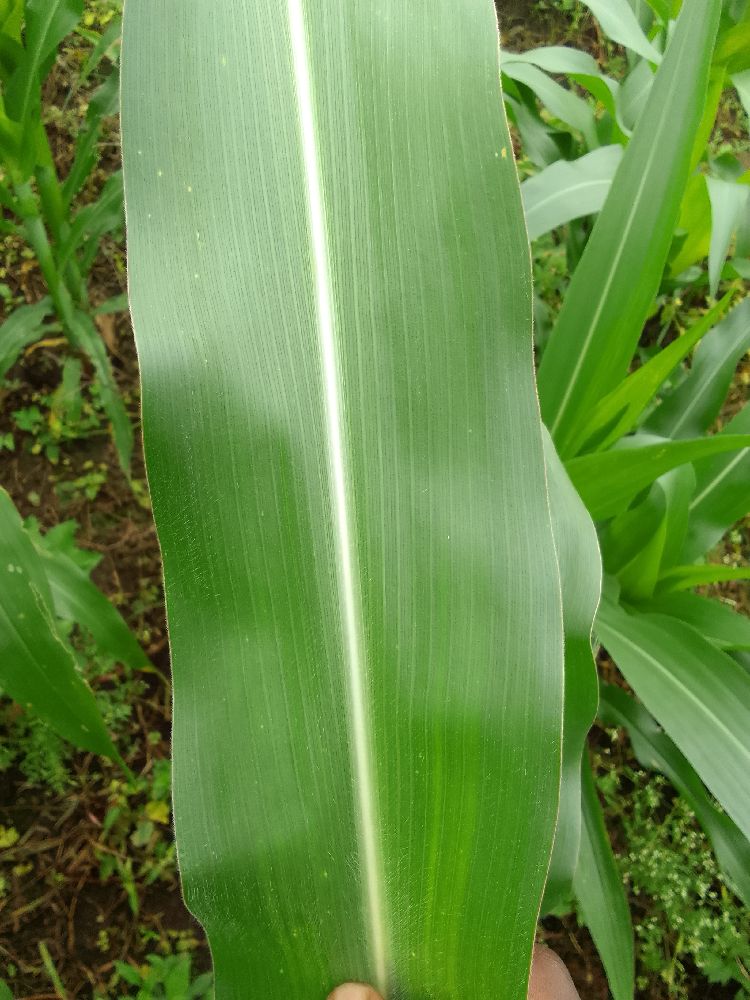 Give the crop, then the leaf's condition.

maize, healthy
